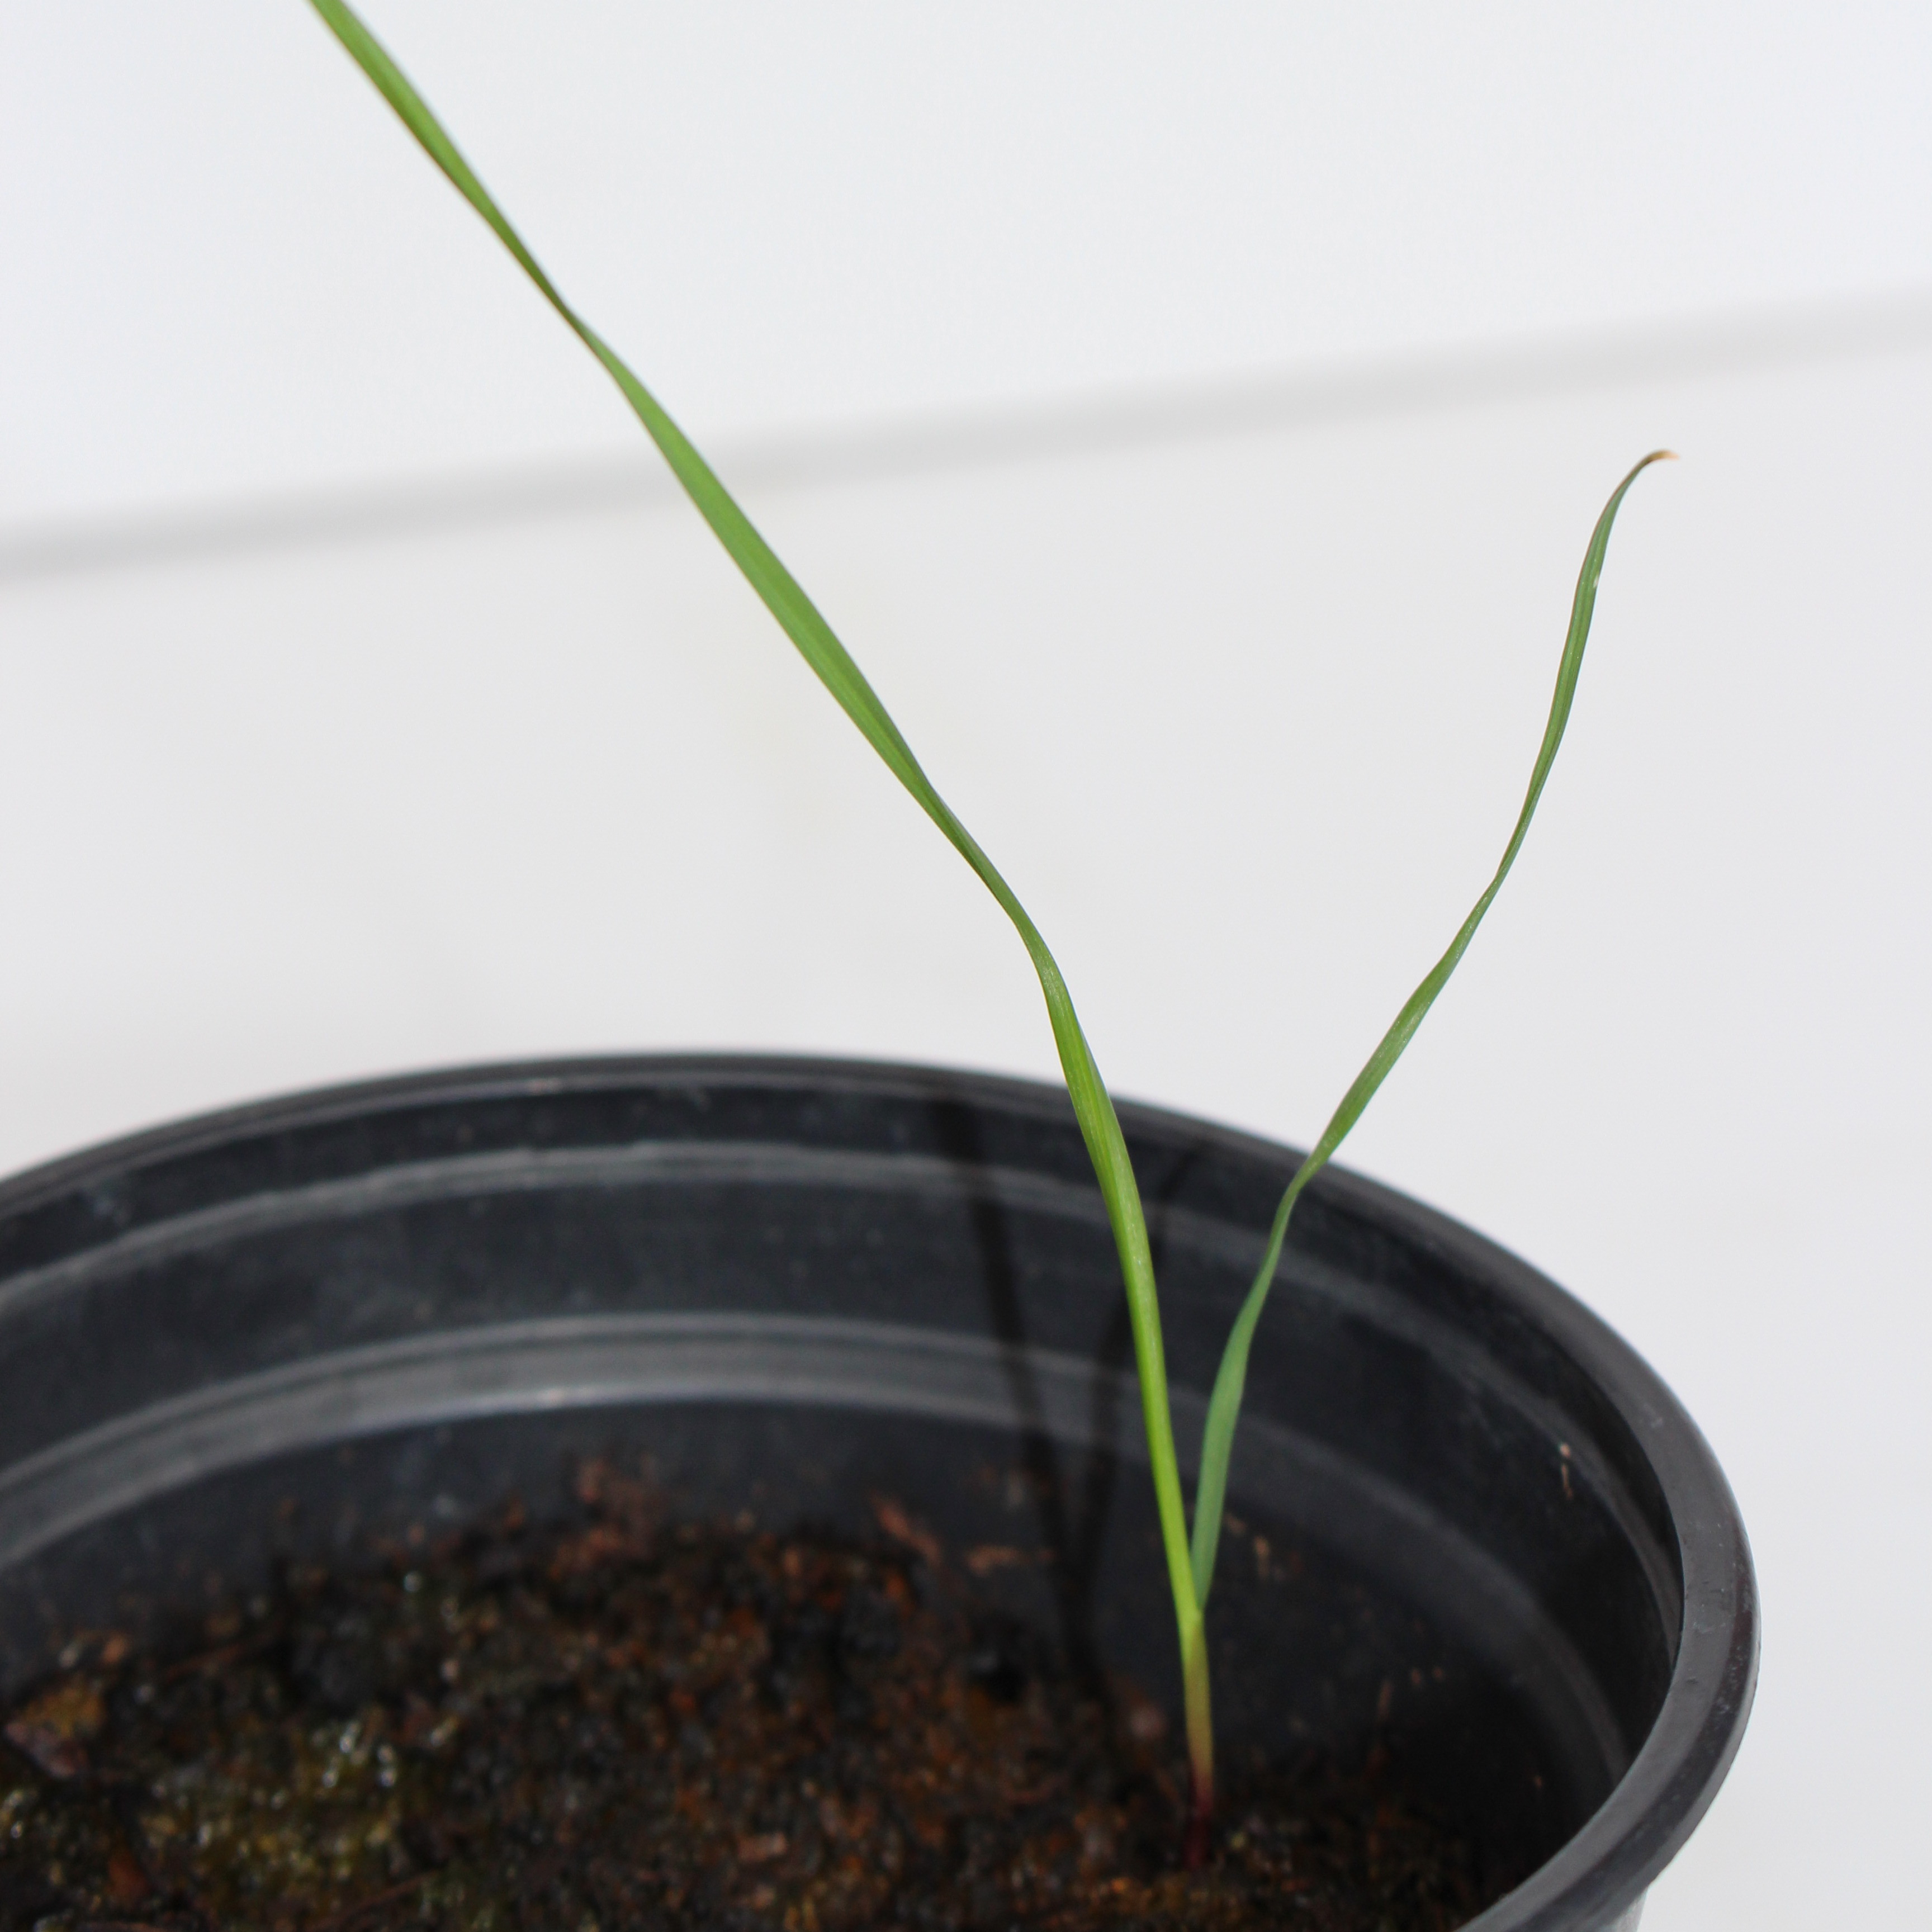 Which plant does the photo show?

Lolium multiflorum
